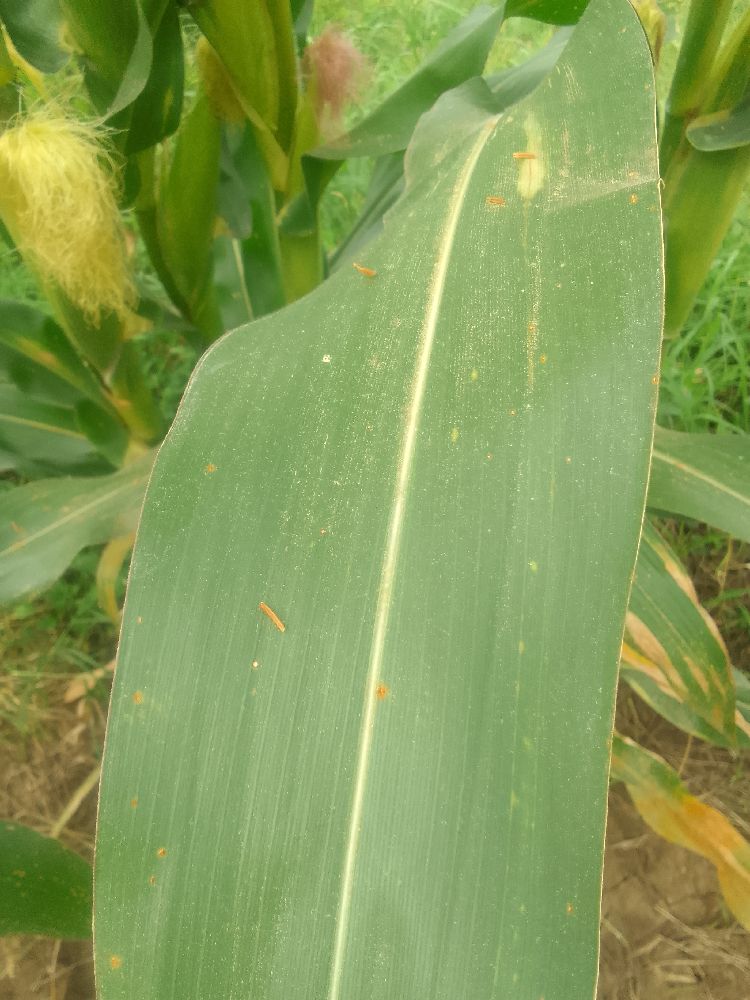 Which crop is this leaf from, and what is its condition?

maize, healthy
